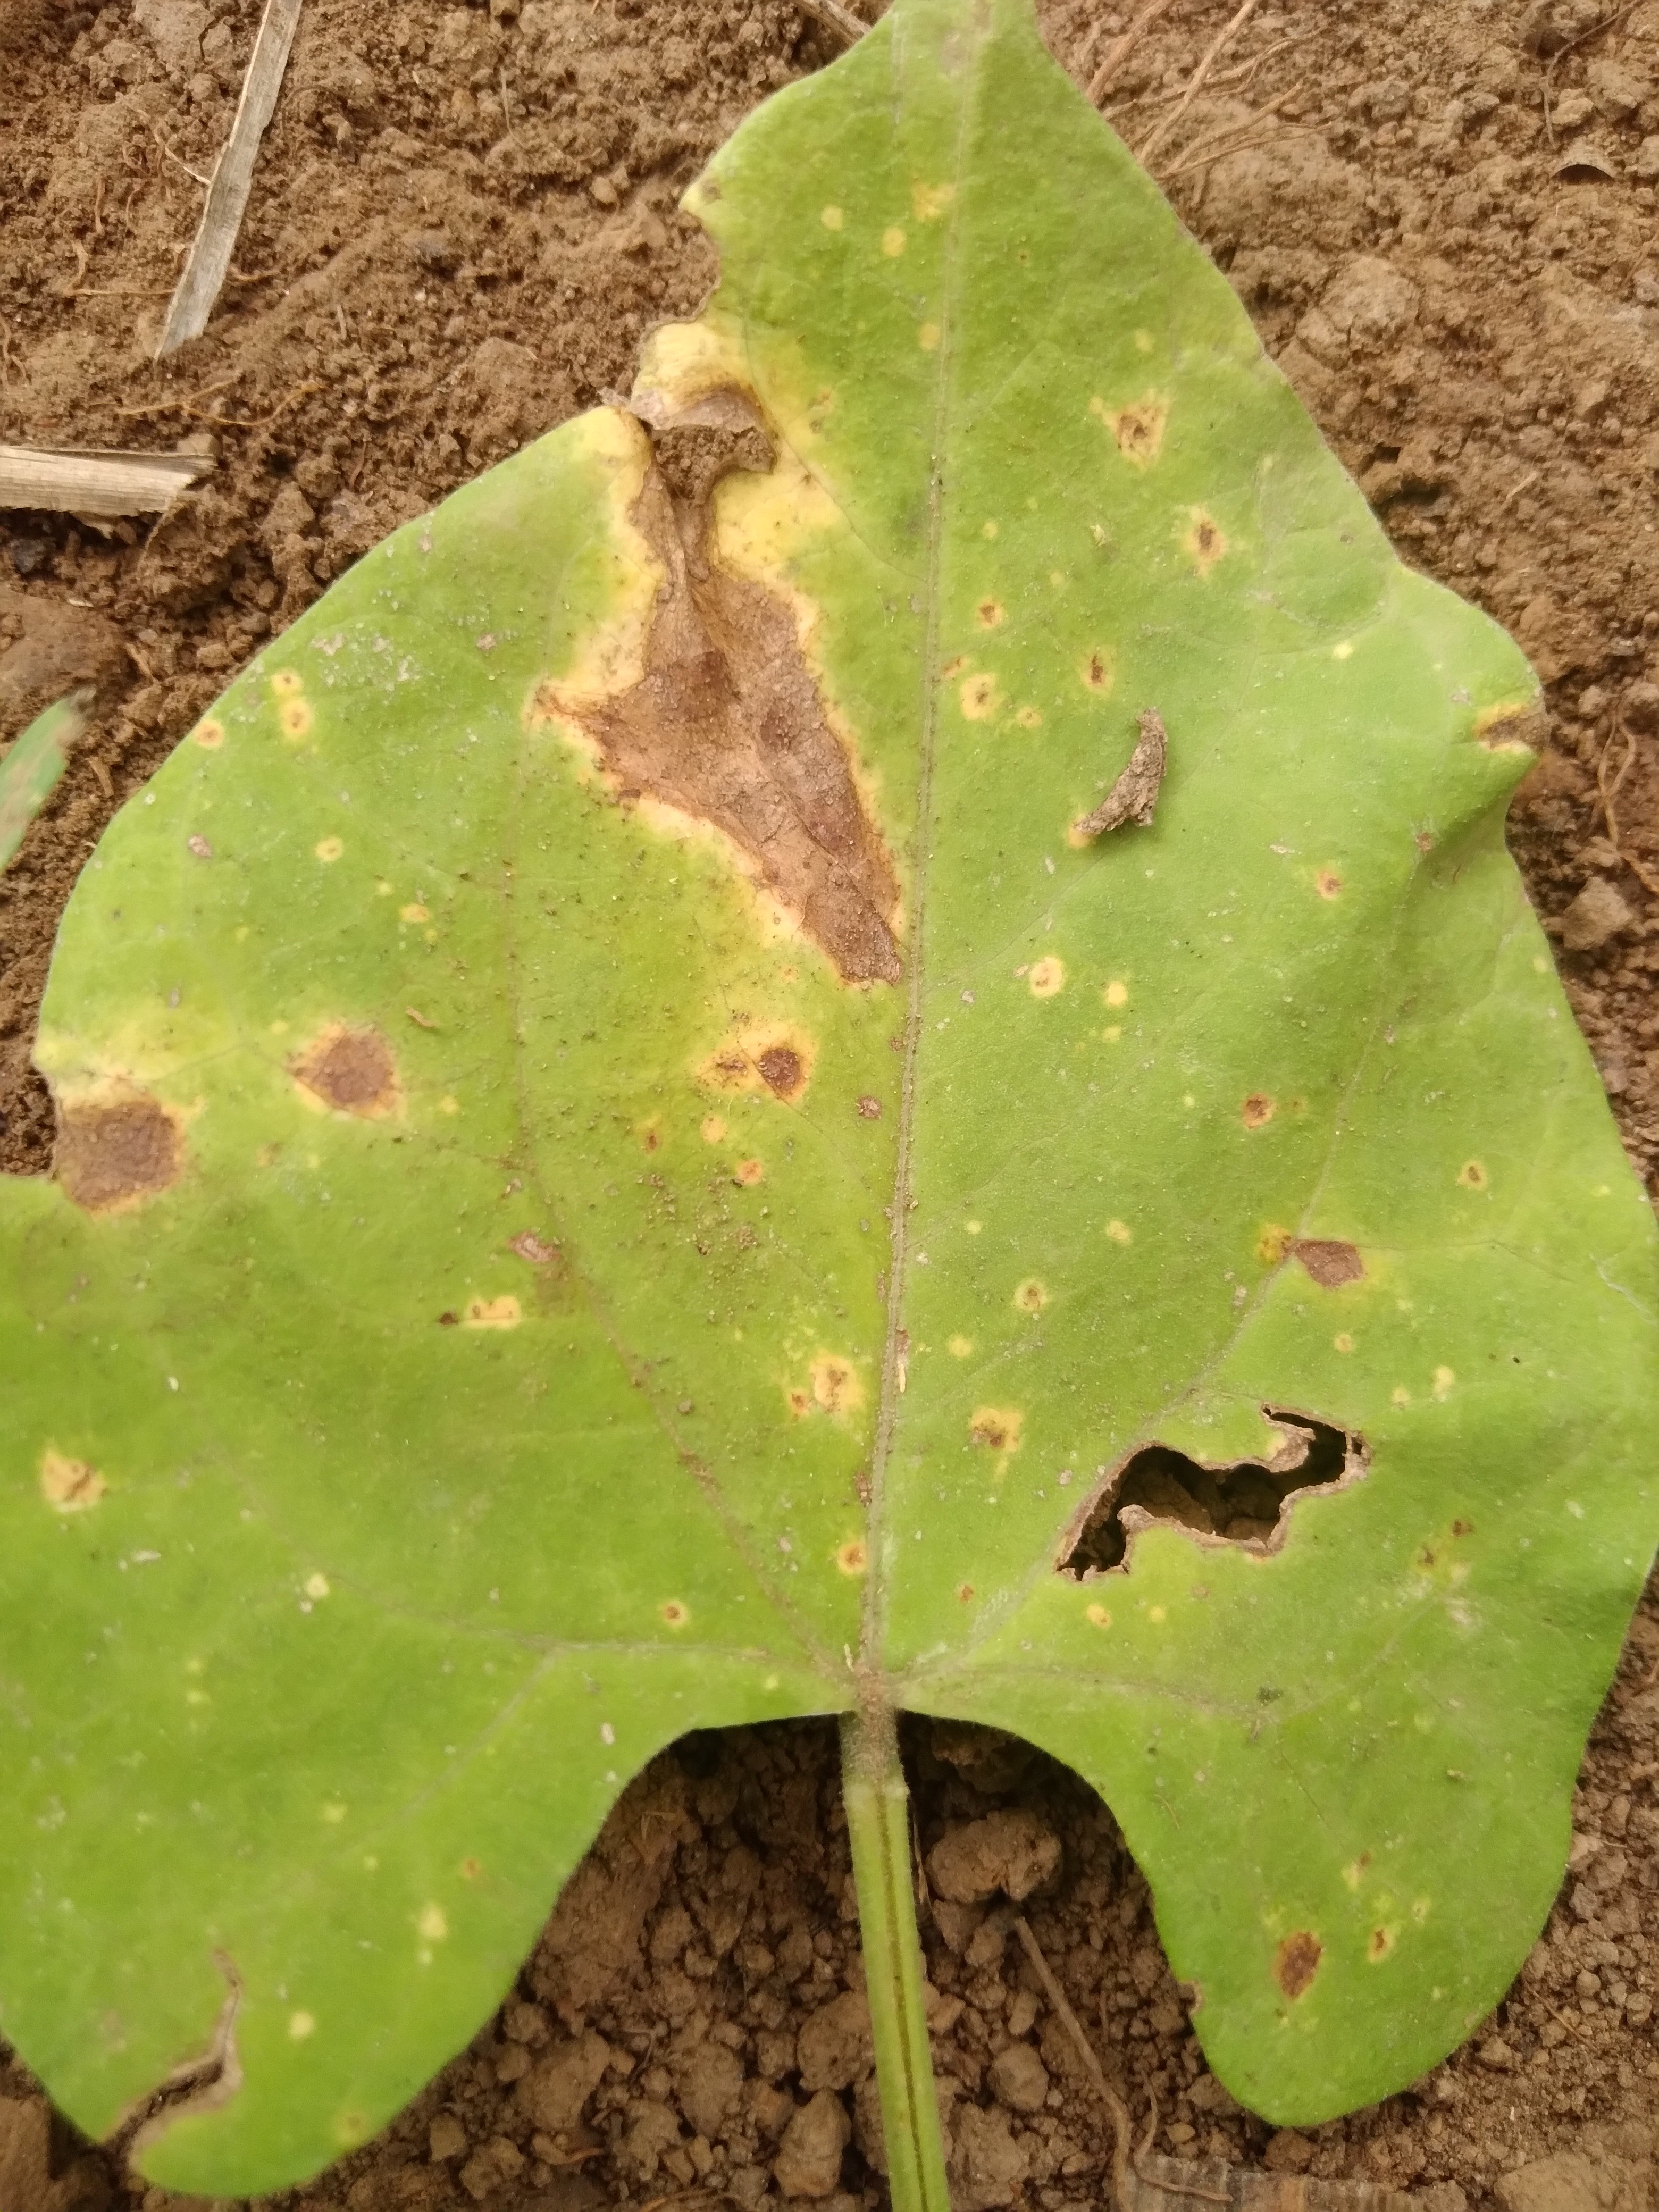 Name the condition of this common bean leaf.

rust
